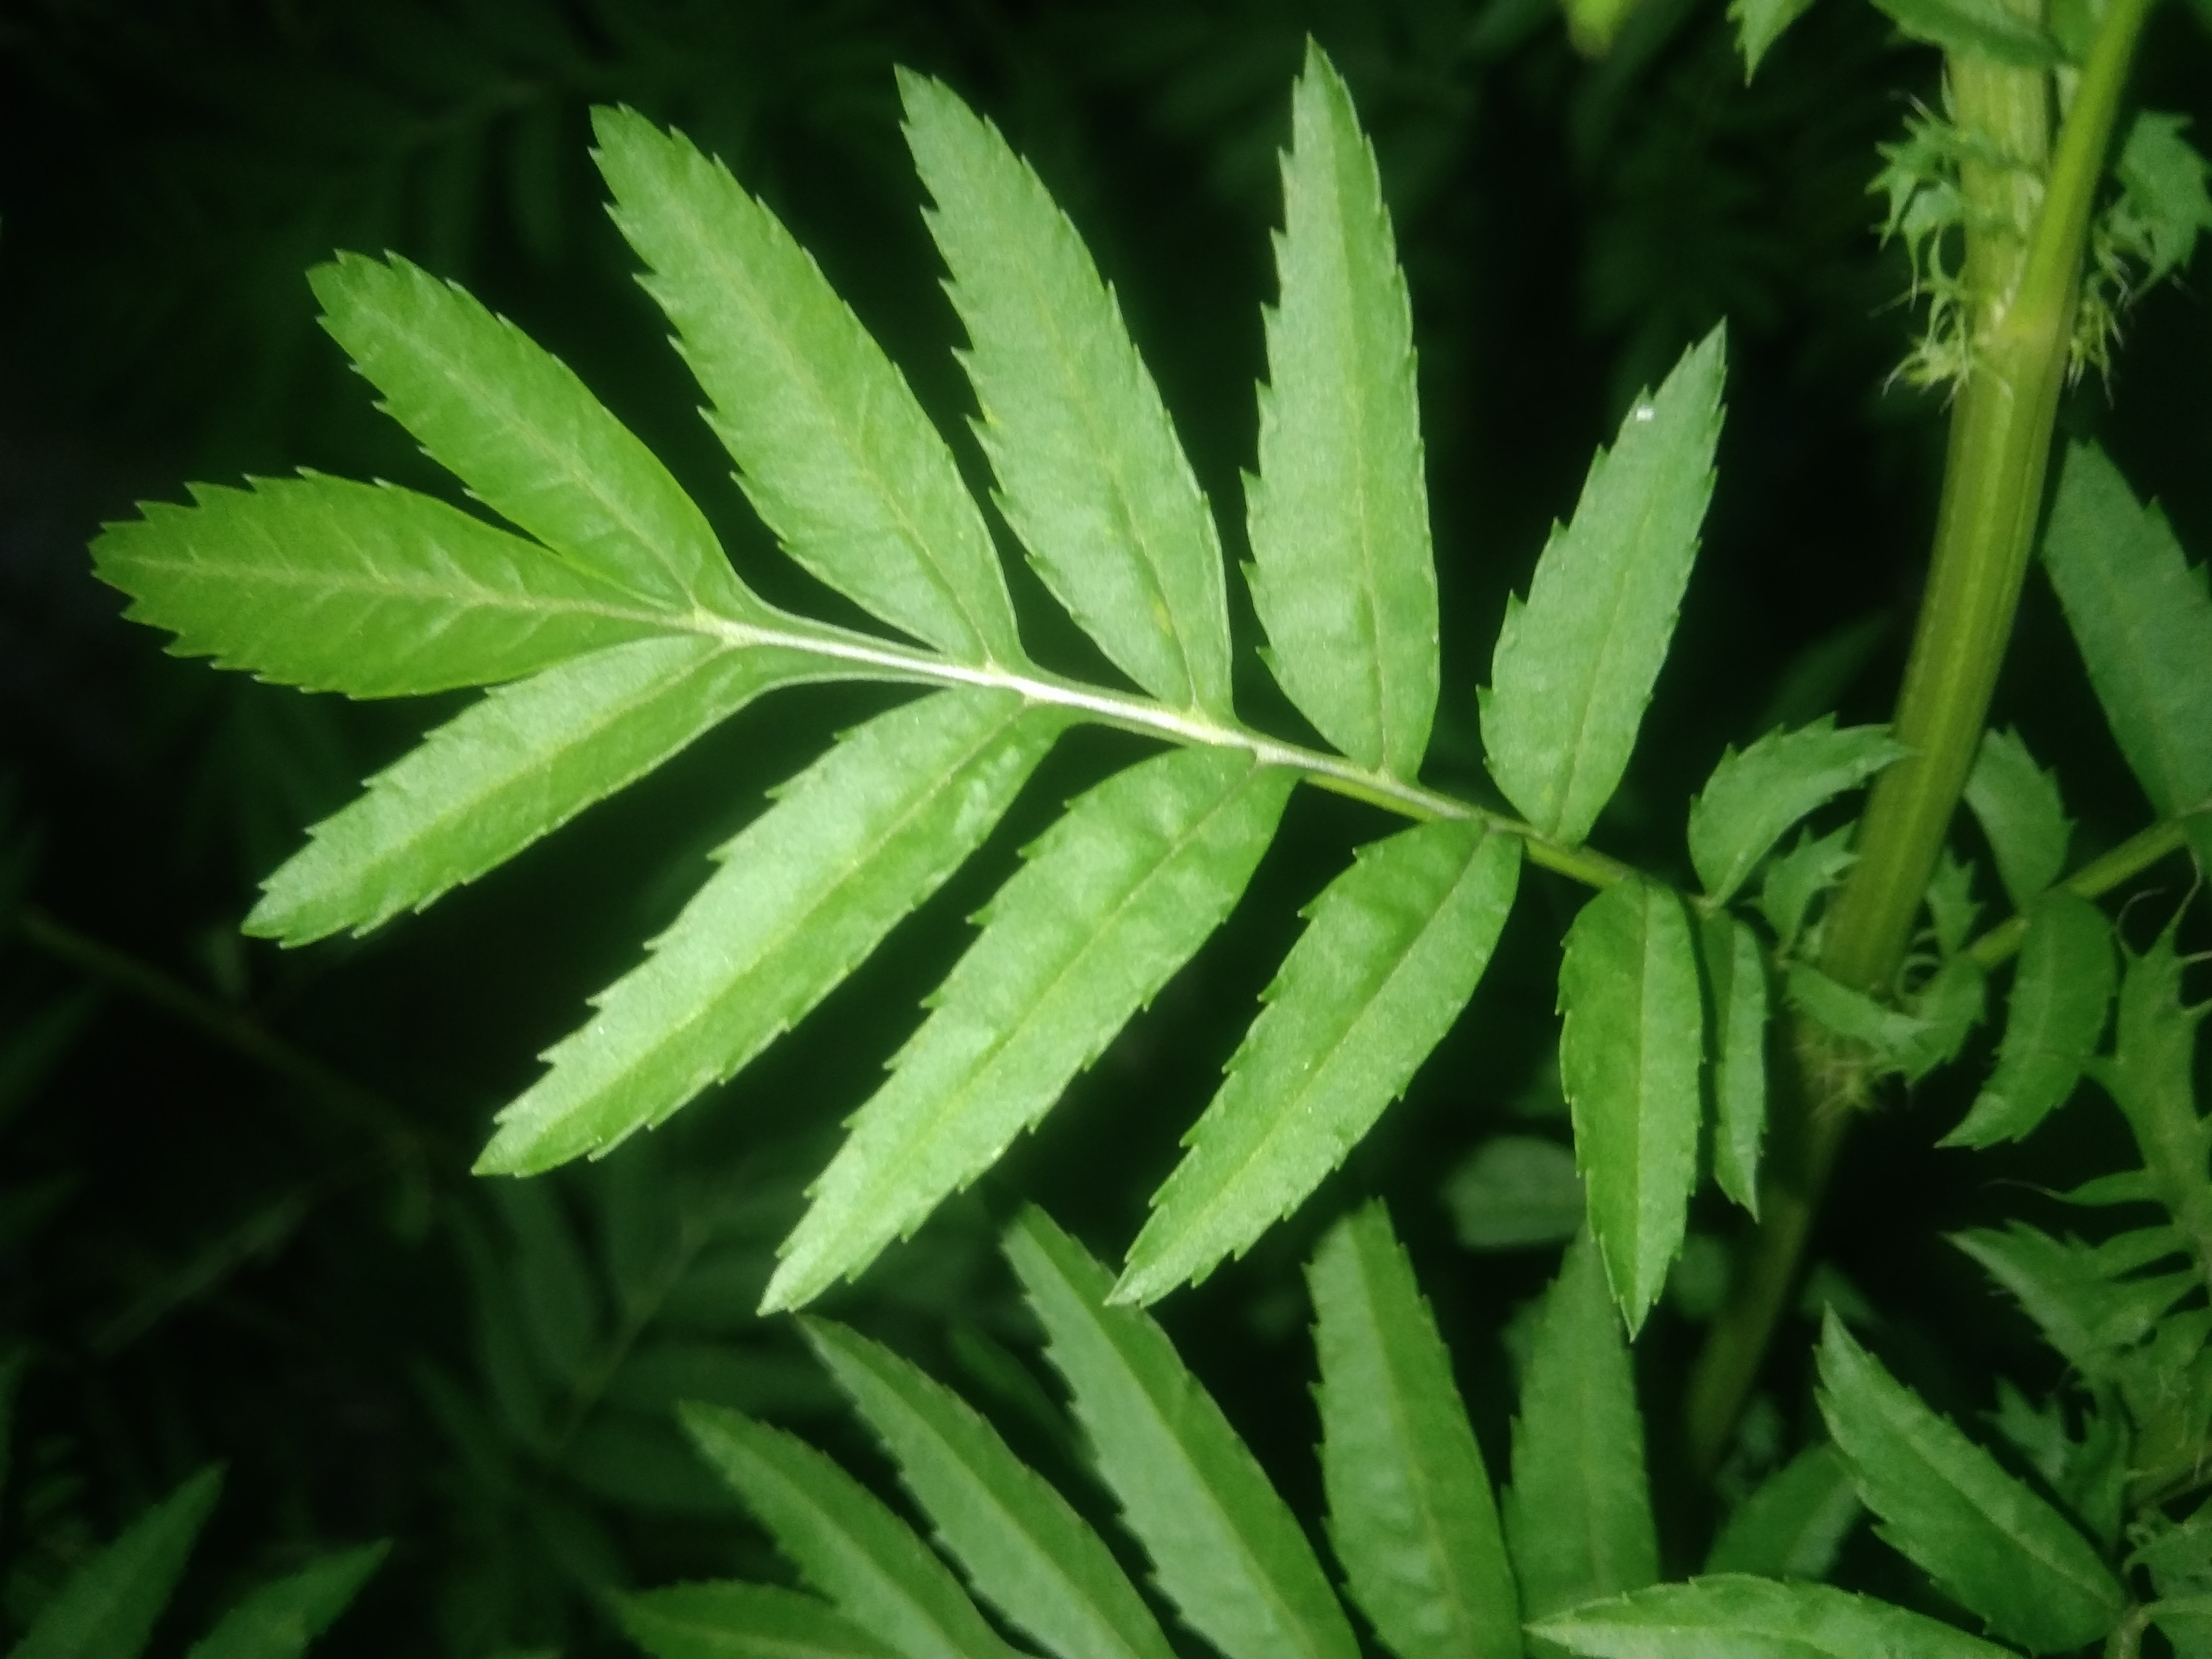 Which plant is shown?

marigold
